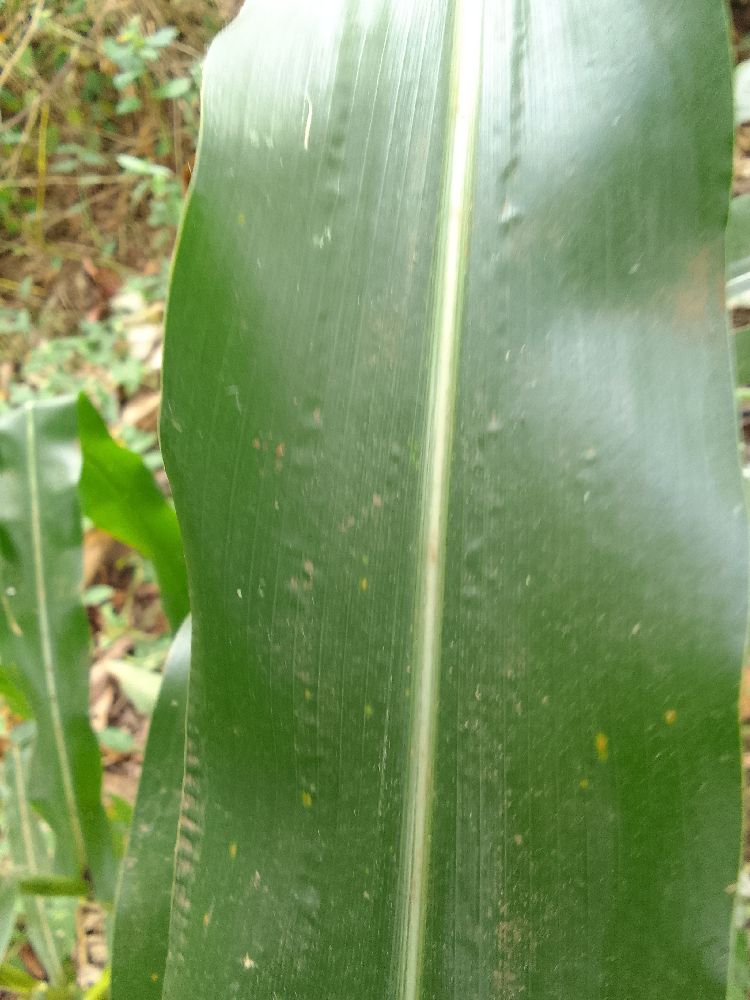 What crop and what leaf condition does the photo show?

maize, healthy
